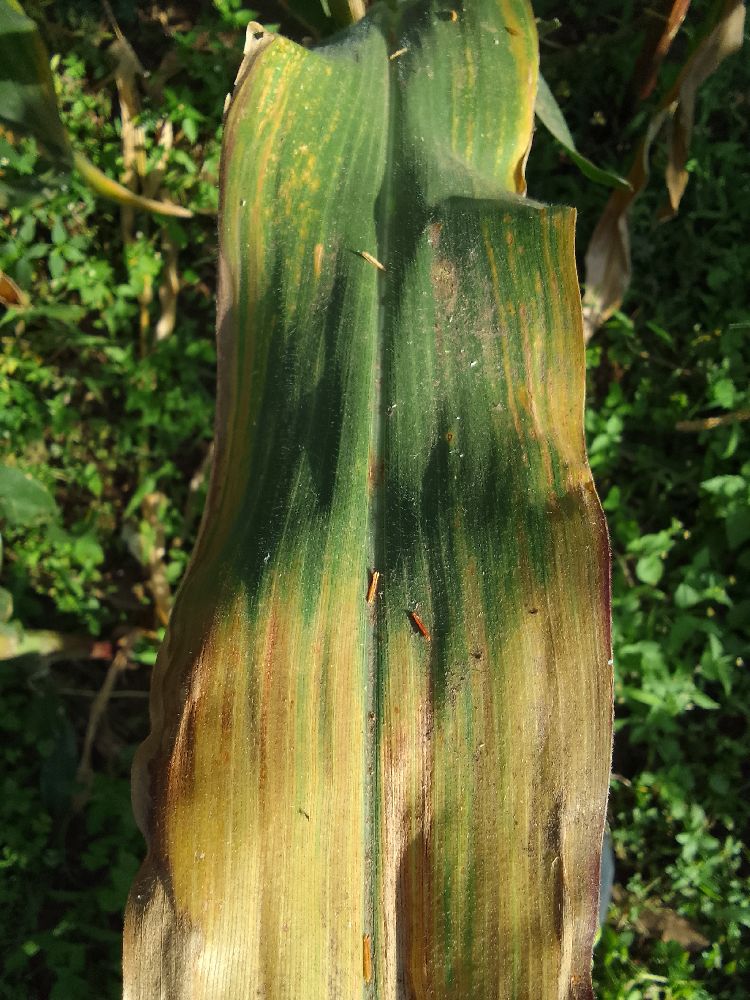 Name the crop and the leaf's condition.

maize, maize lethal necrosis
